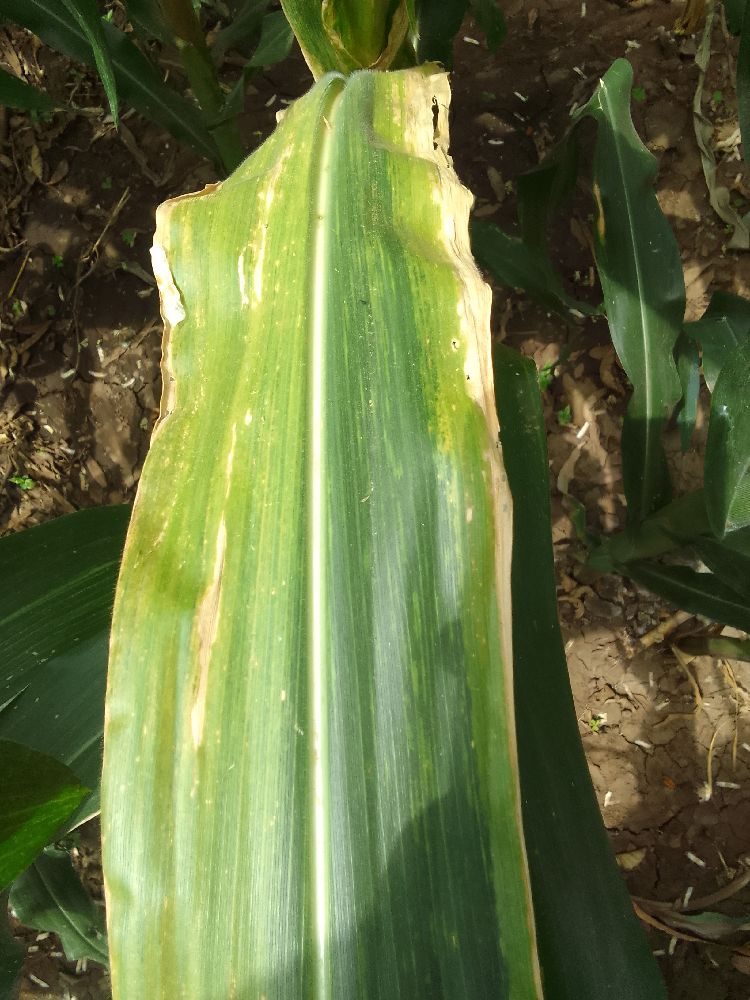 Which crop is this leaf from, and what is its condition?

maize, maize lethal necrosis
